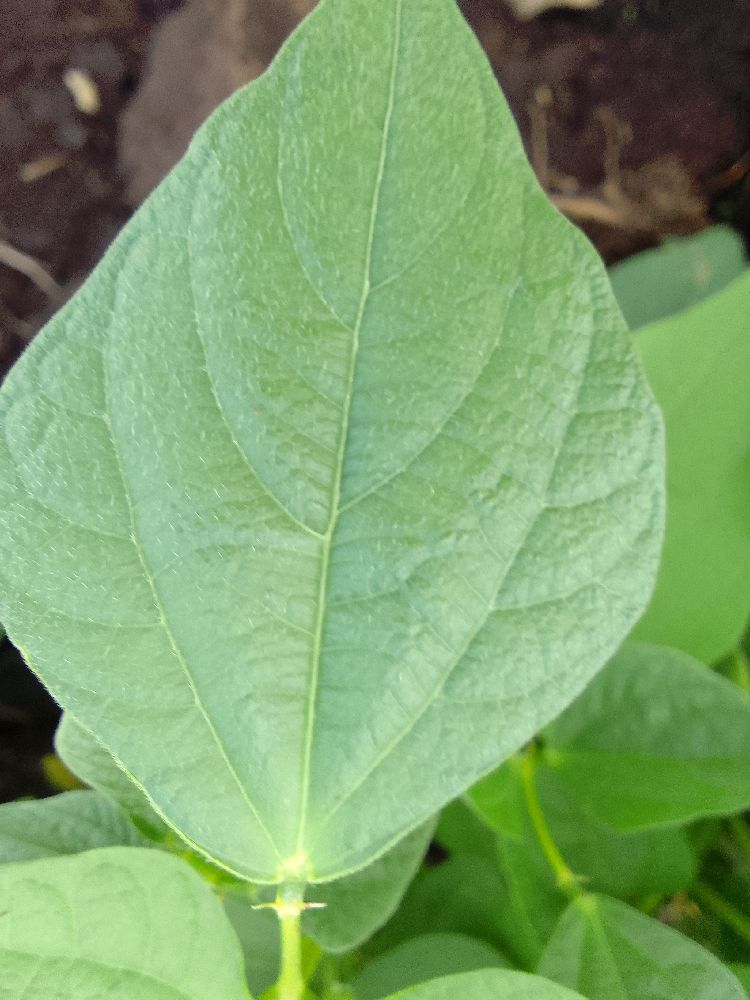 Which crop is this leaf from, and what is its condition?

common bean, healthy
